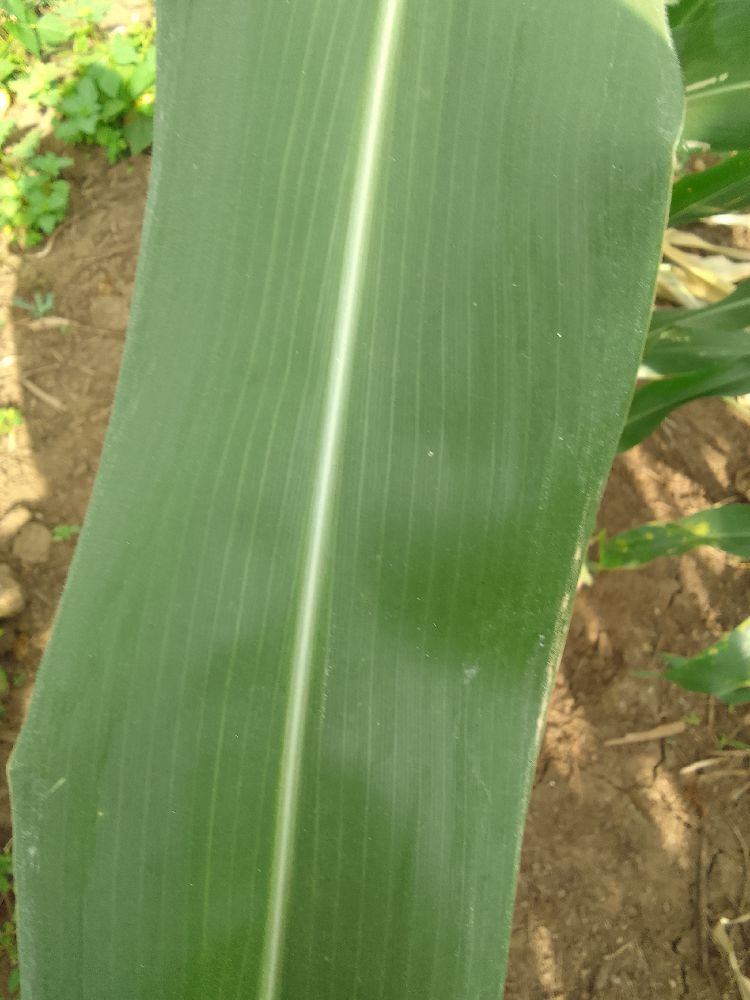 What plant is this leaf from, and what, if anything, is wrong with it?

maize, healthy
